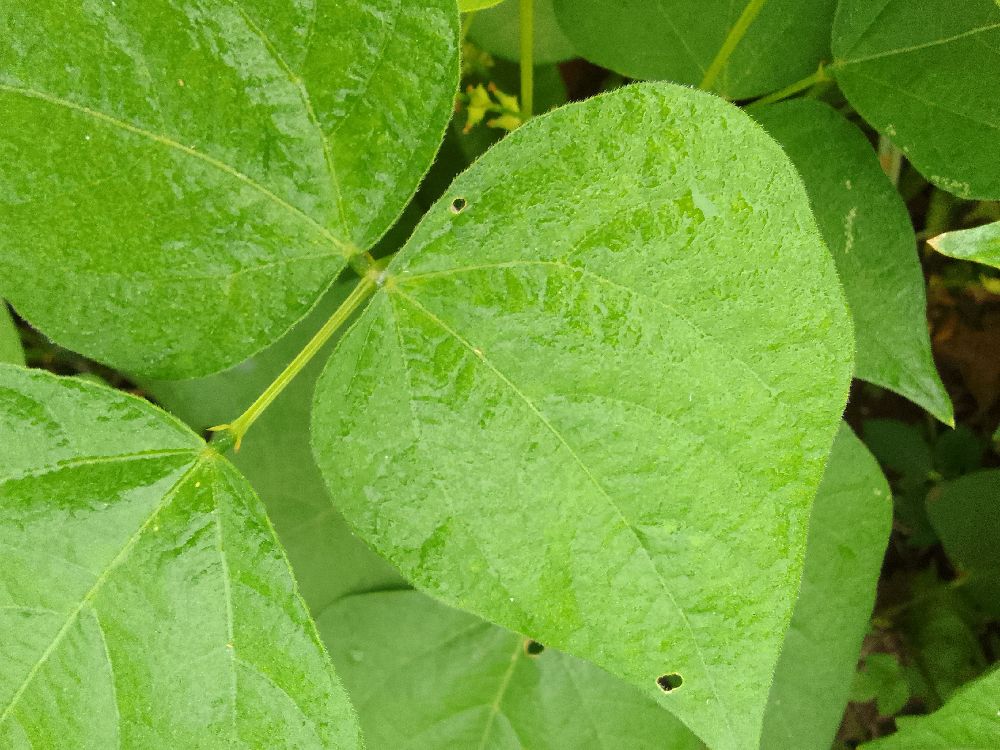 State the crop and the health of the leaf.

common bean, healthy
